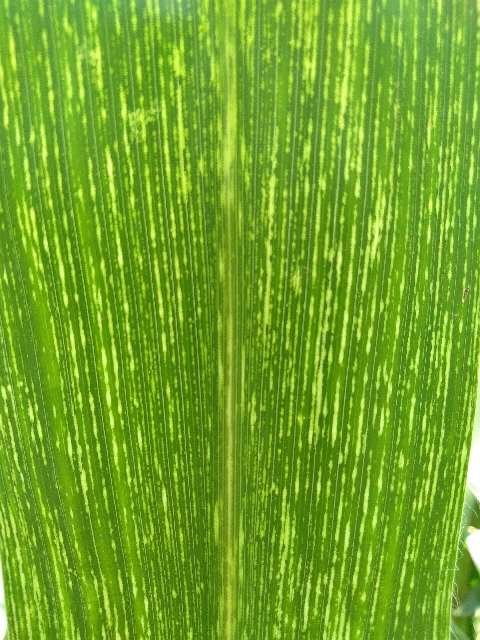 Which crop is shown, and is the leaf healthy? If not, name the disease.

maize, maize streak virus
